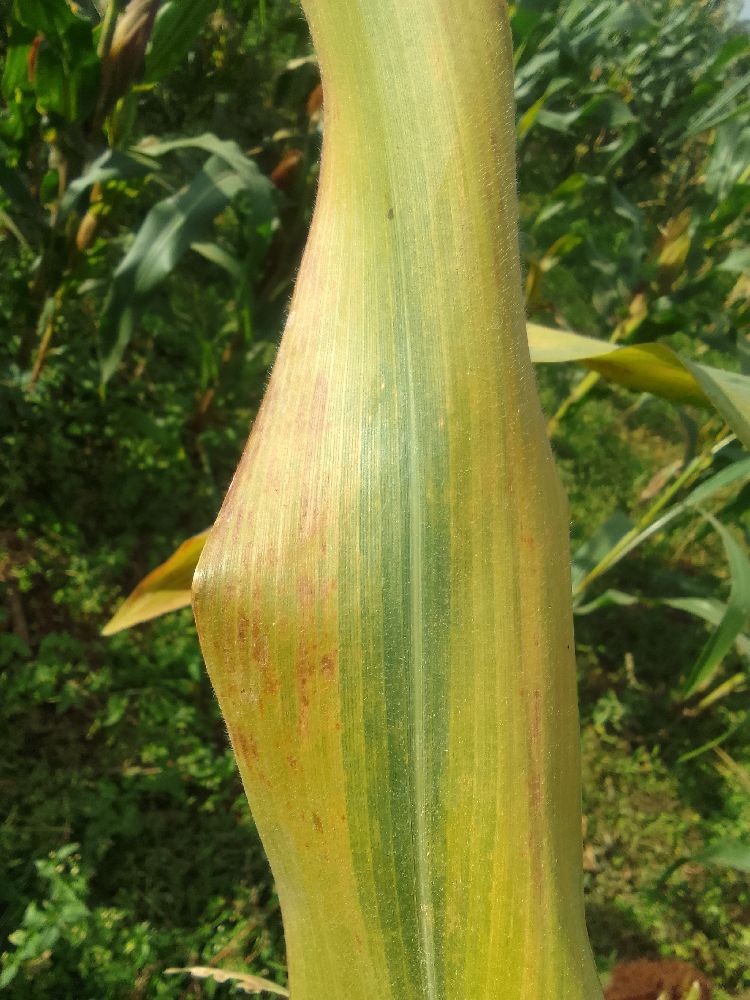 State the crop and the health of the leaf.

maize, maize lethal necrosis
